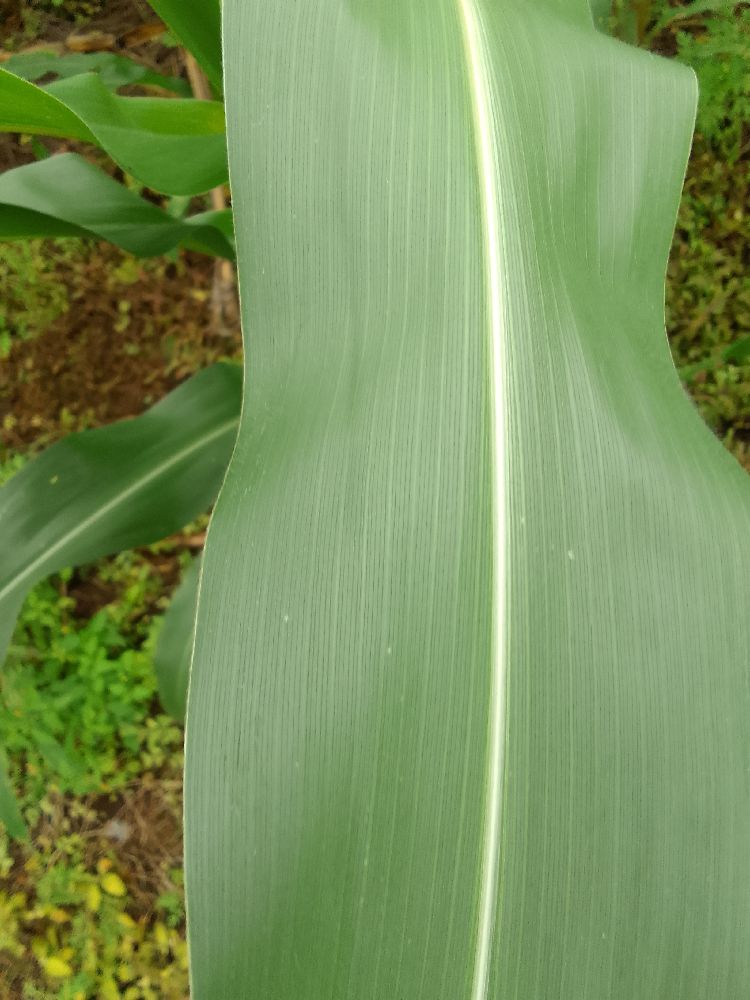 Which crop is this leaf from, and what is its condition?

maize, healthy
